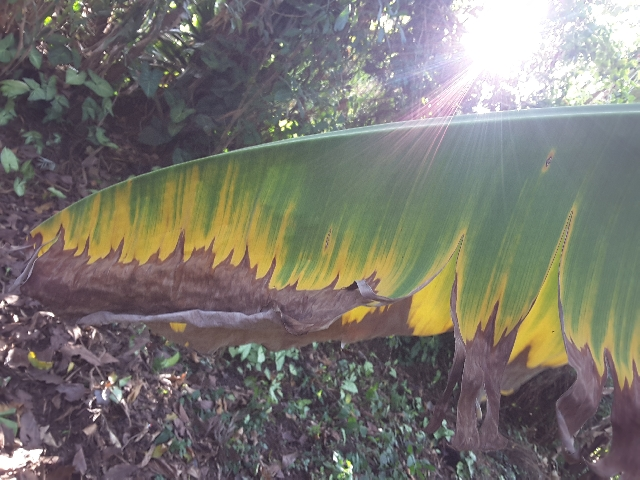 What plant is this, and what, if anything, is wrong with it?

banana, fusarium wilt race 1
